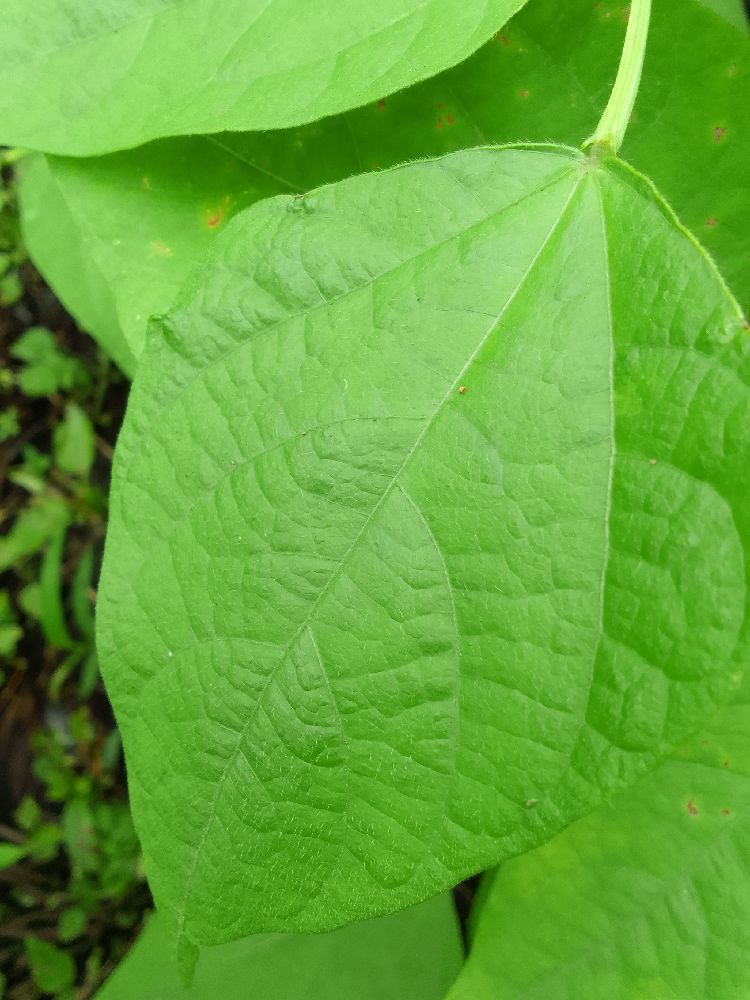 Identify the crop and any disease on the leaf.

common bean, healthy
